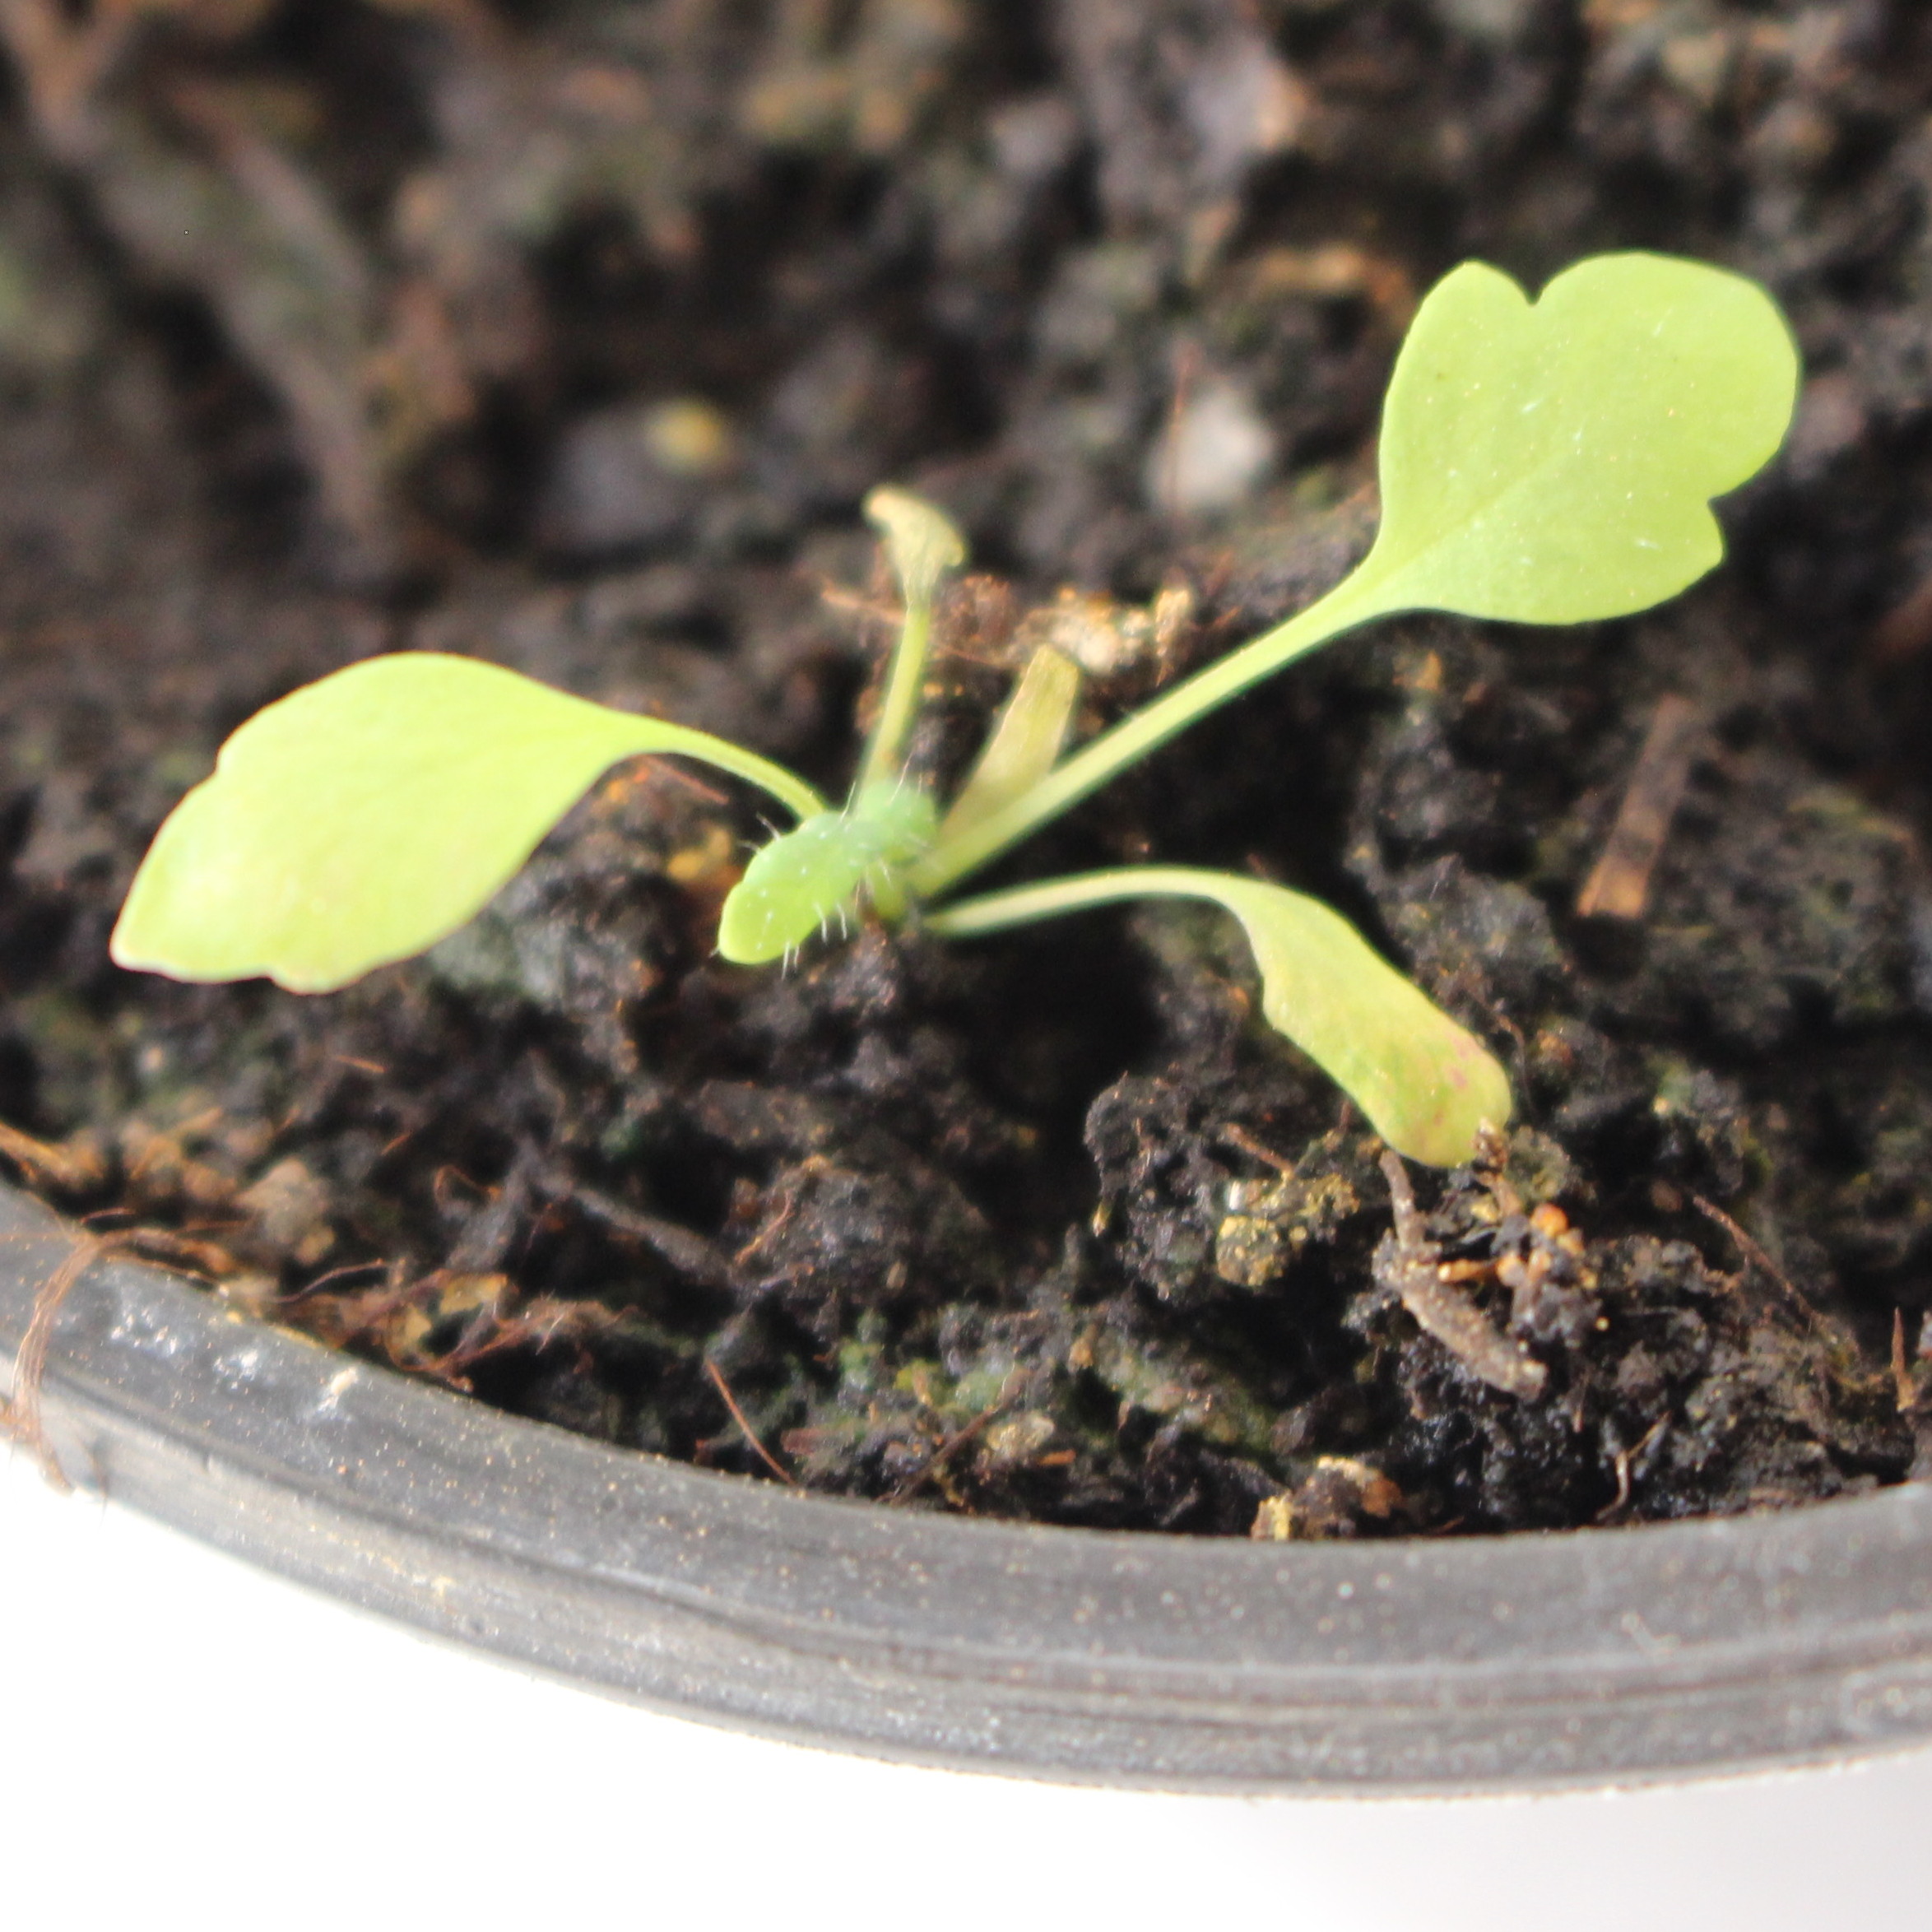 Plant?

Papaver rhoeas
